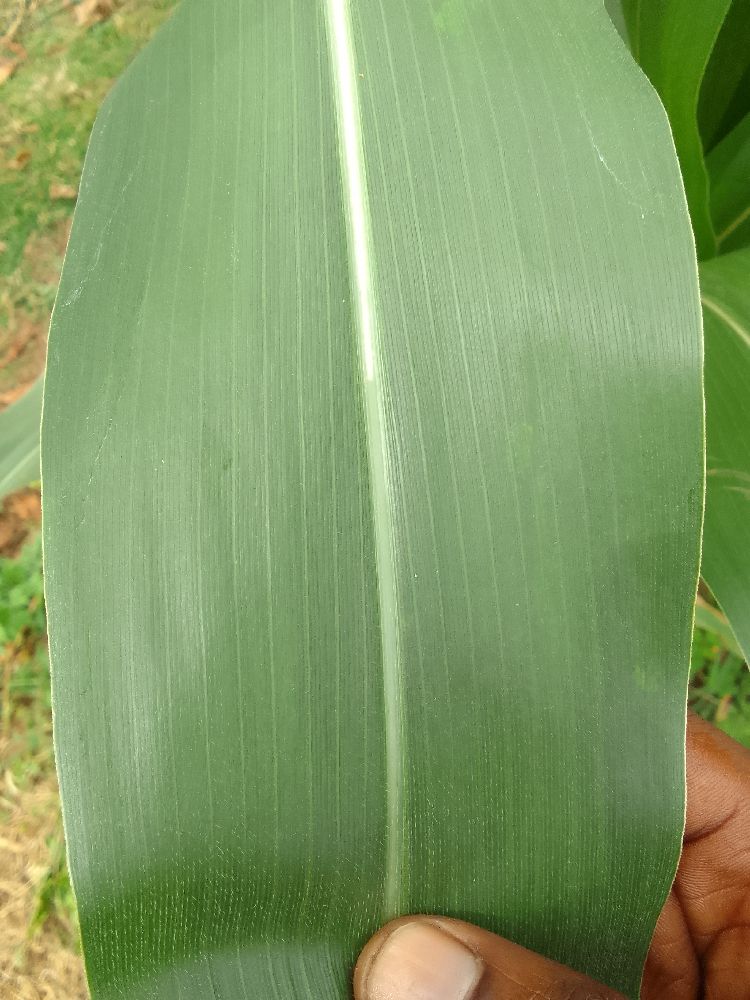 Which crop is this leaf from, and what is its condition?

maize, healthy
